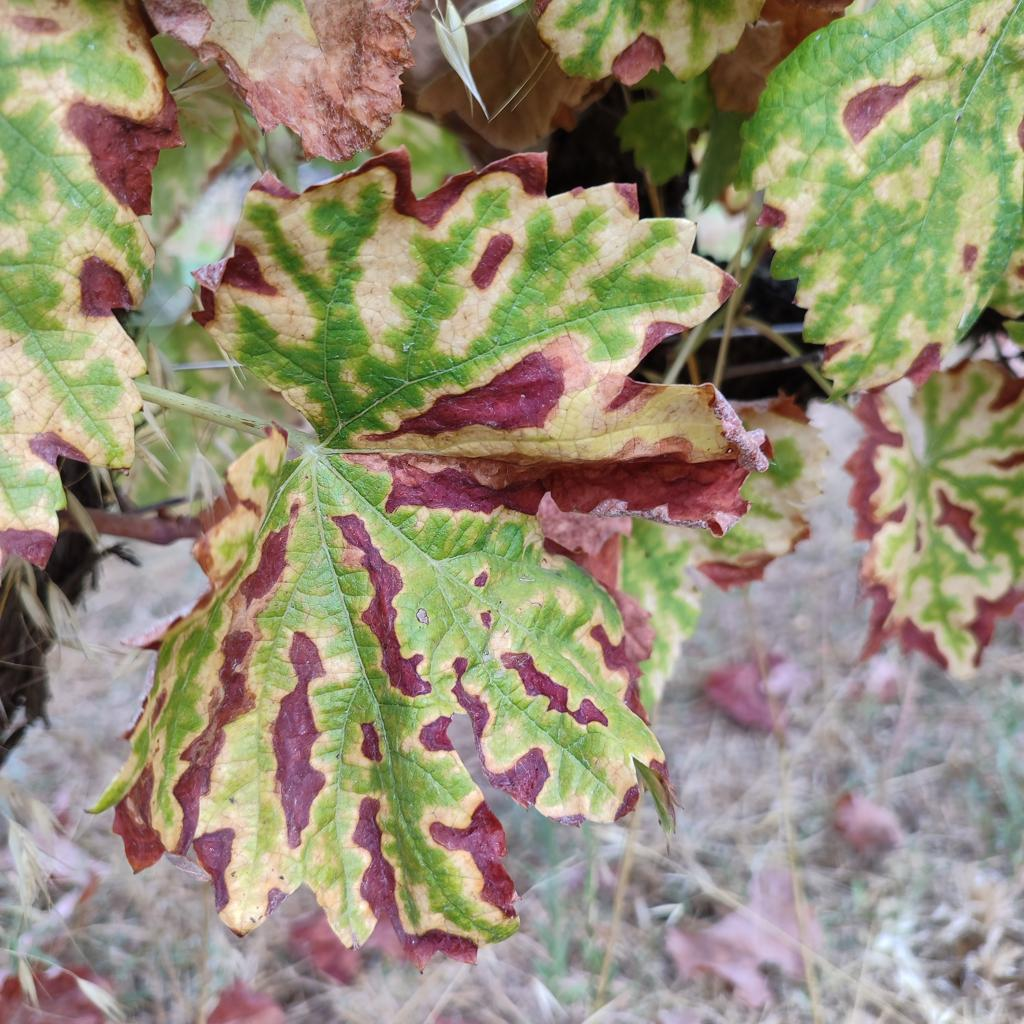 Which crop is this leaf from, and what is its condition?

grapevine, esca complex
